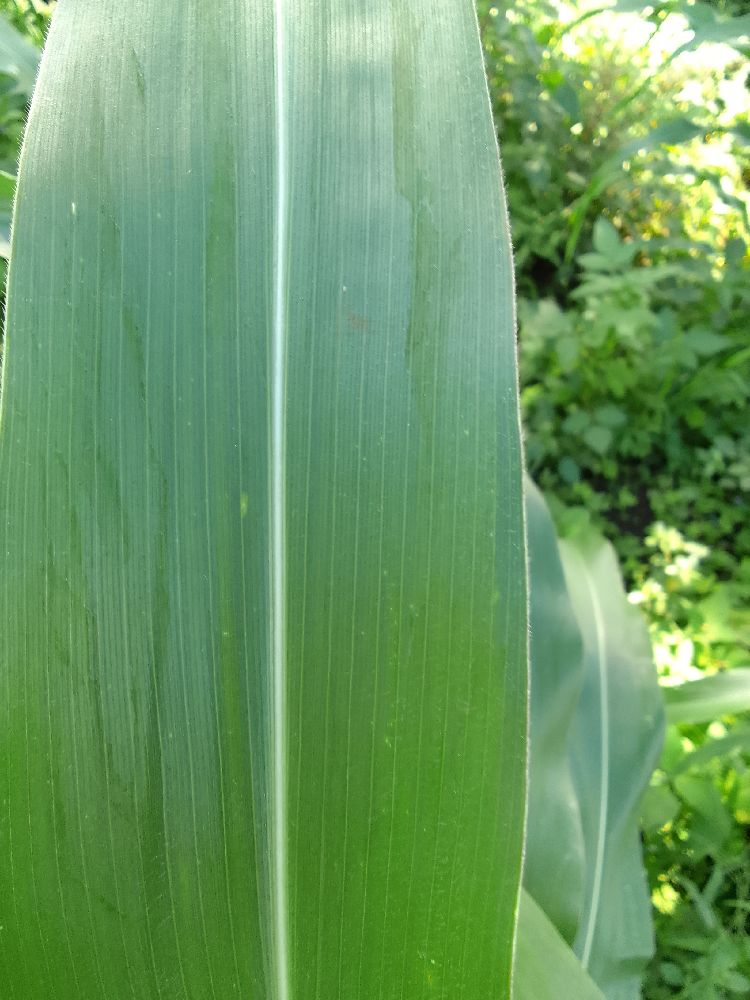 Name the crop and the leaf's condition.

maize, healthy
